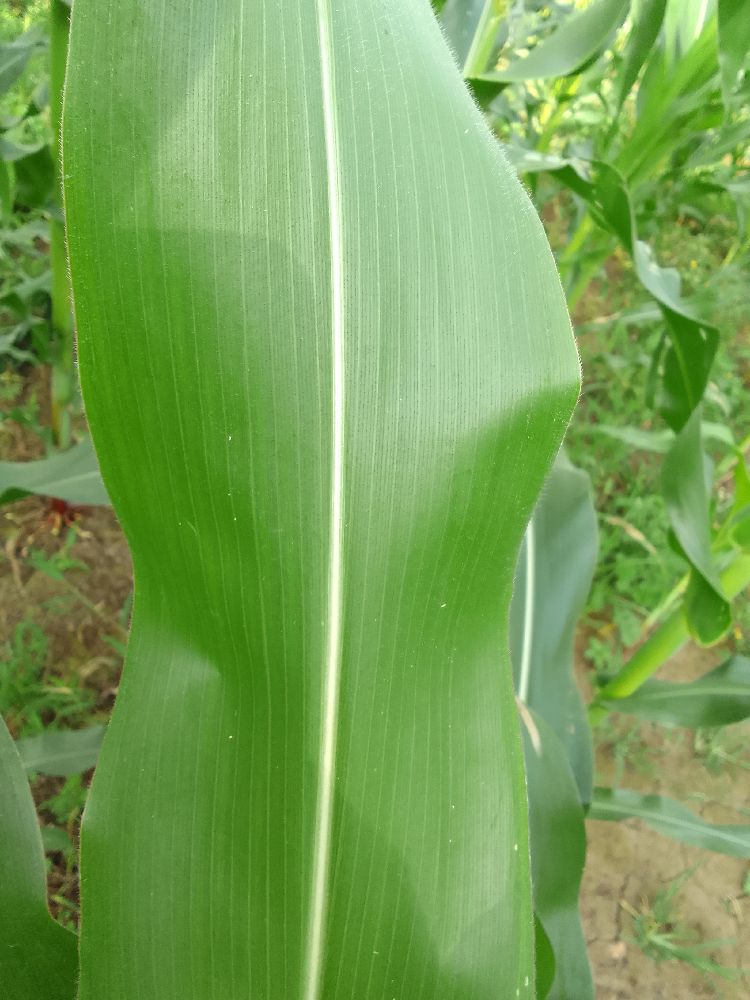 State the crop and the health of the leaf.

maize, healthy
